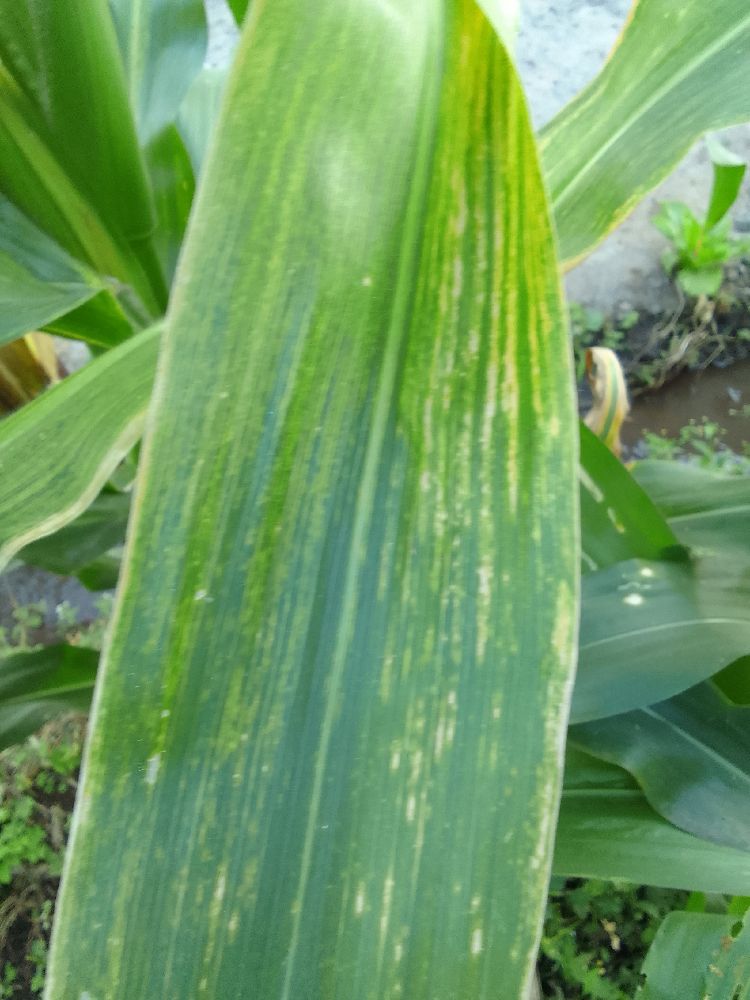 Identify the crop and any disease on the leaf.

maize, maize lethal necrosis
